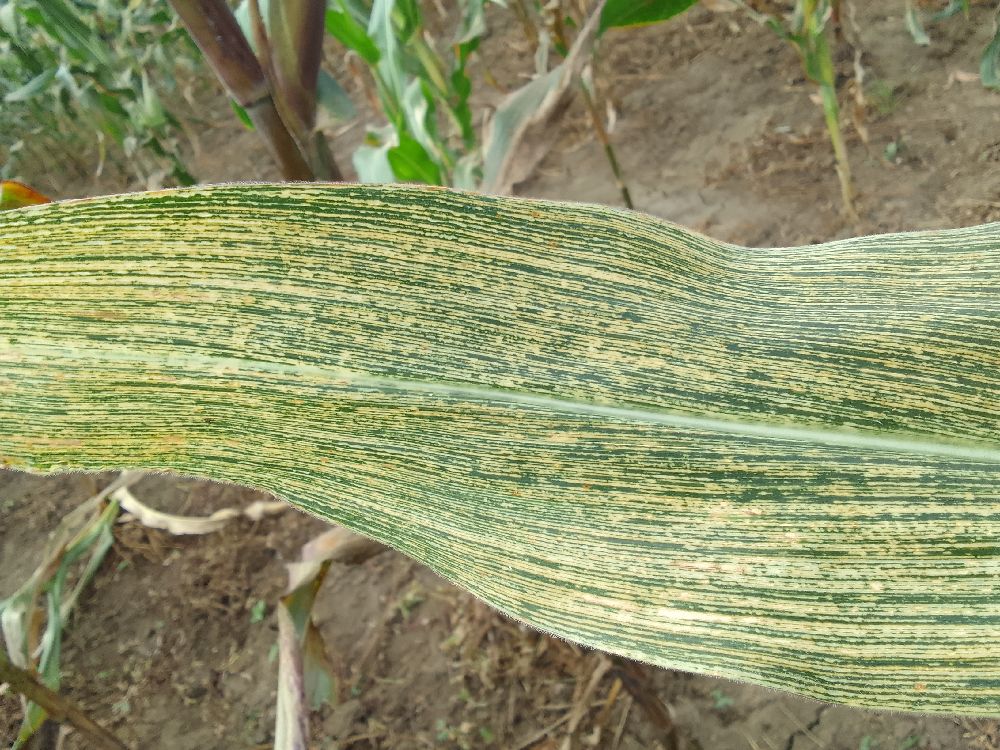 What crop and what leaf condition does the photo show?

maize, maize streak virus
